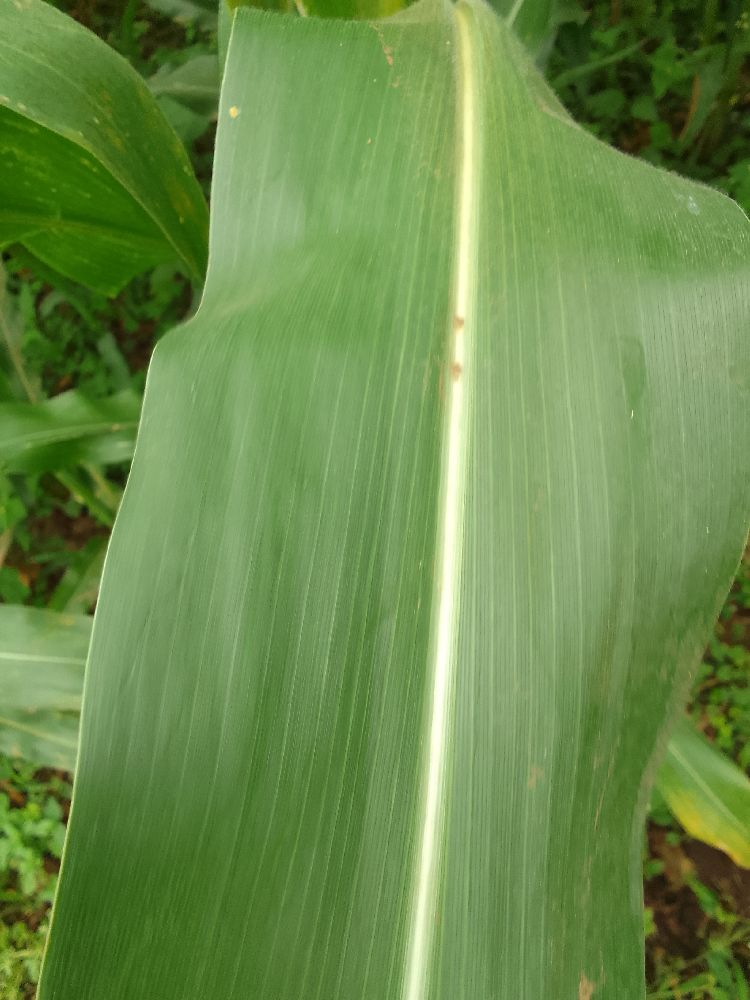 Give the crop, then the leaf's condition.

maize, healthy
